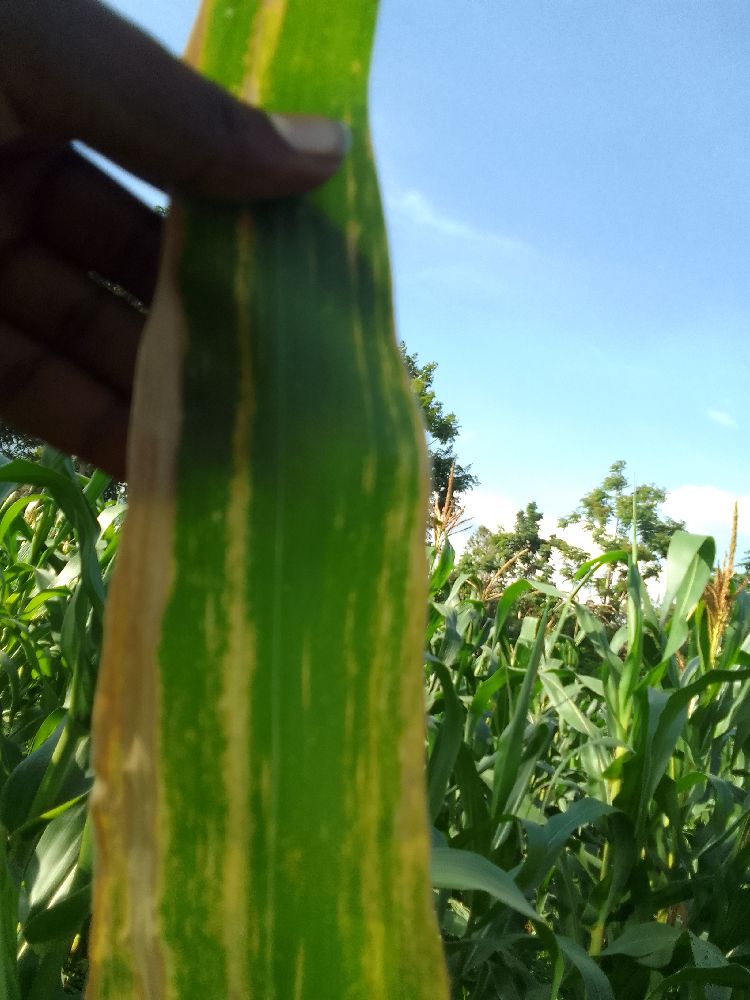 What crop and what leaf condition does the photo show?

maize, maize lethal necrosis
